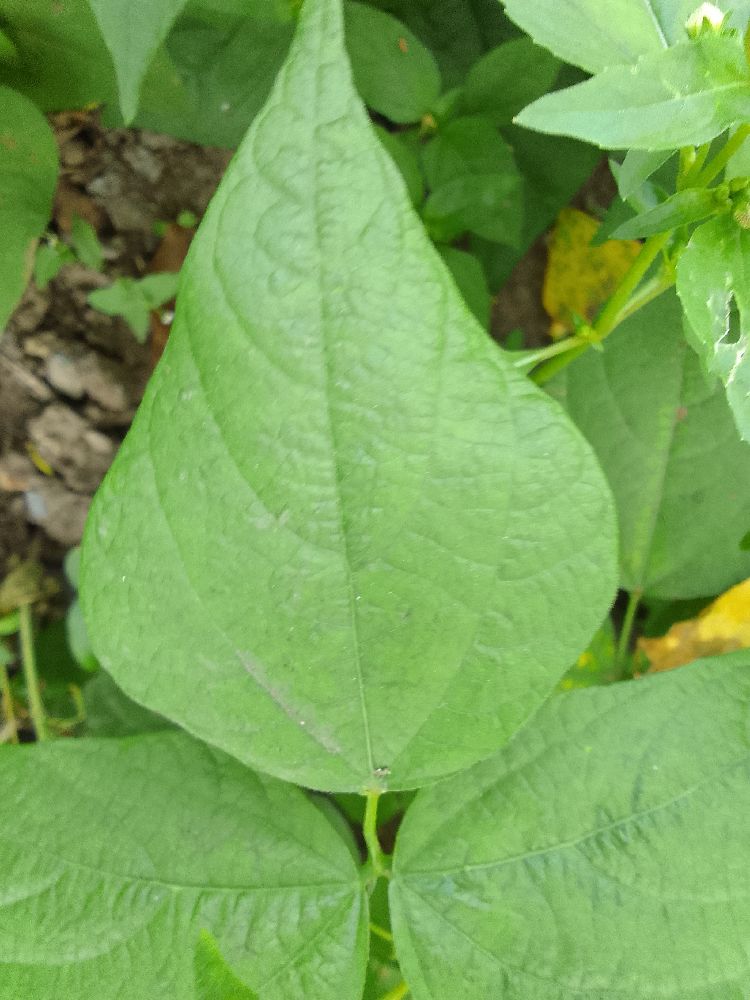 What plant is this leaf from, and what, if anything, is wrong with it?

common bean, healthy
